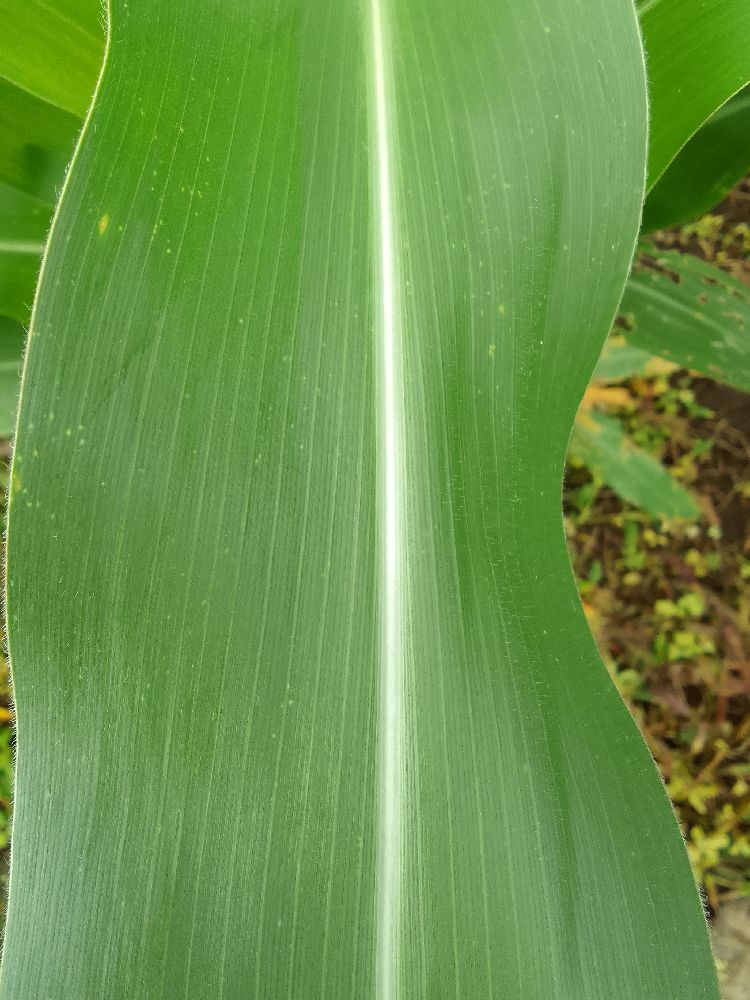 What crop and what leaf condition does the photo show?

maize, healthy
